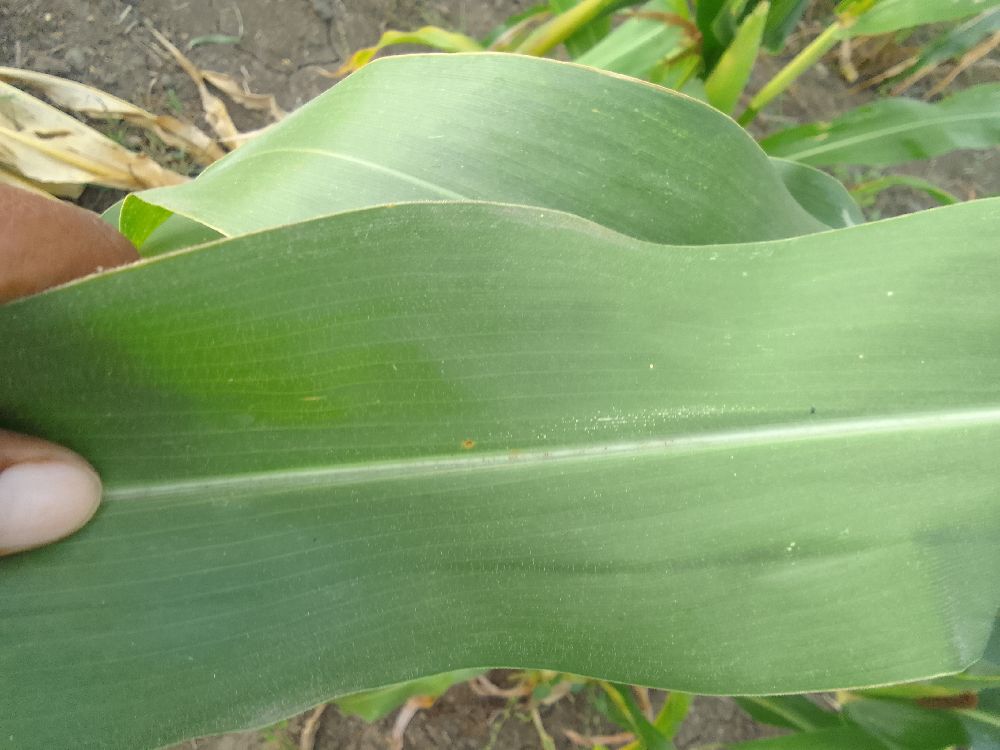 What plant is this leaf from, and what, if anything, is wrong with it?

maize, healthy
